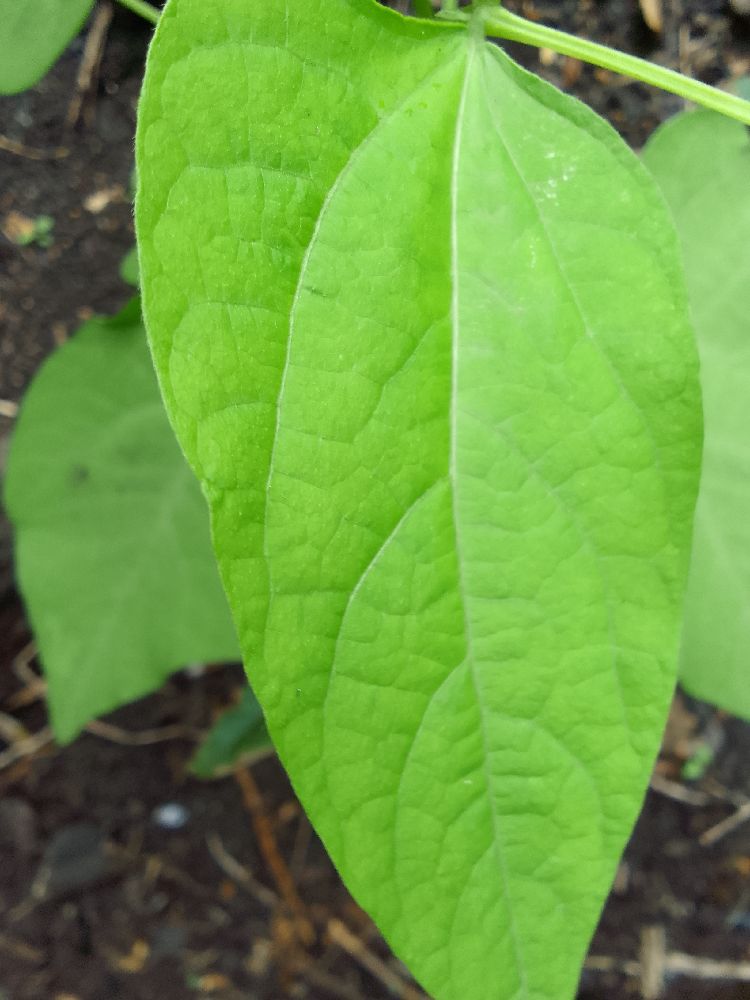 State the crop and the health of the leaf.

common bean, healthy
